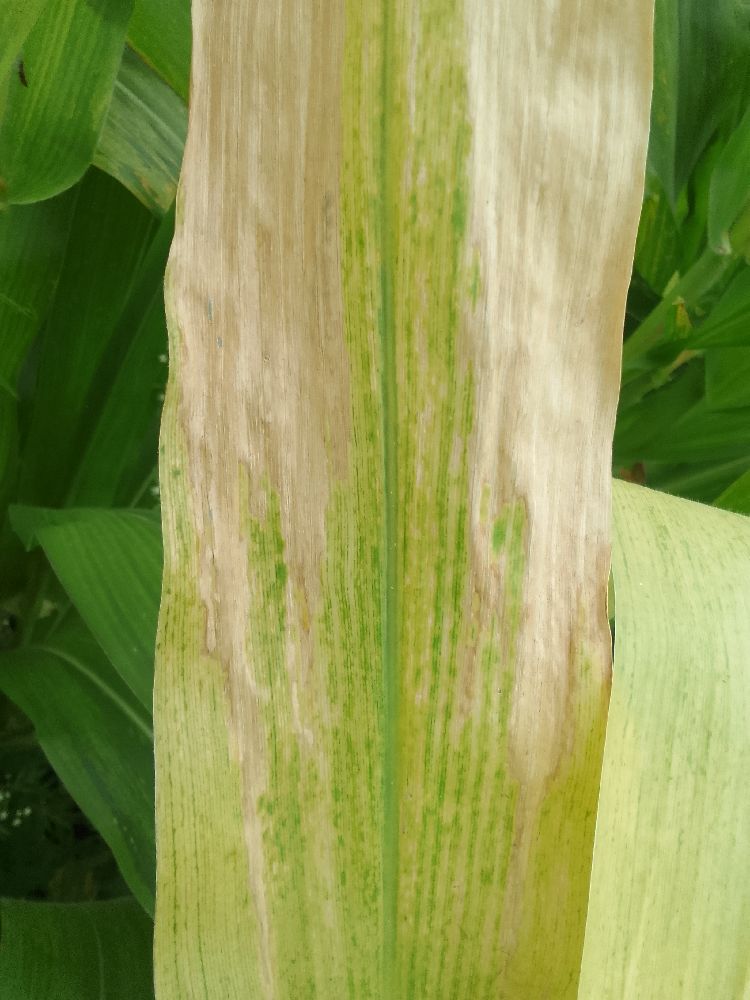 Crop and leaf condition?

maize, maize lethal necrosis
